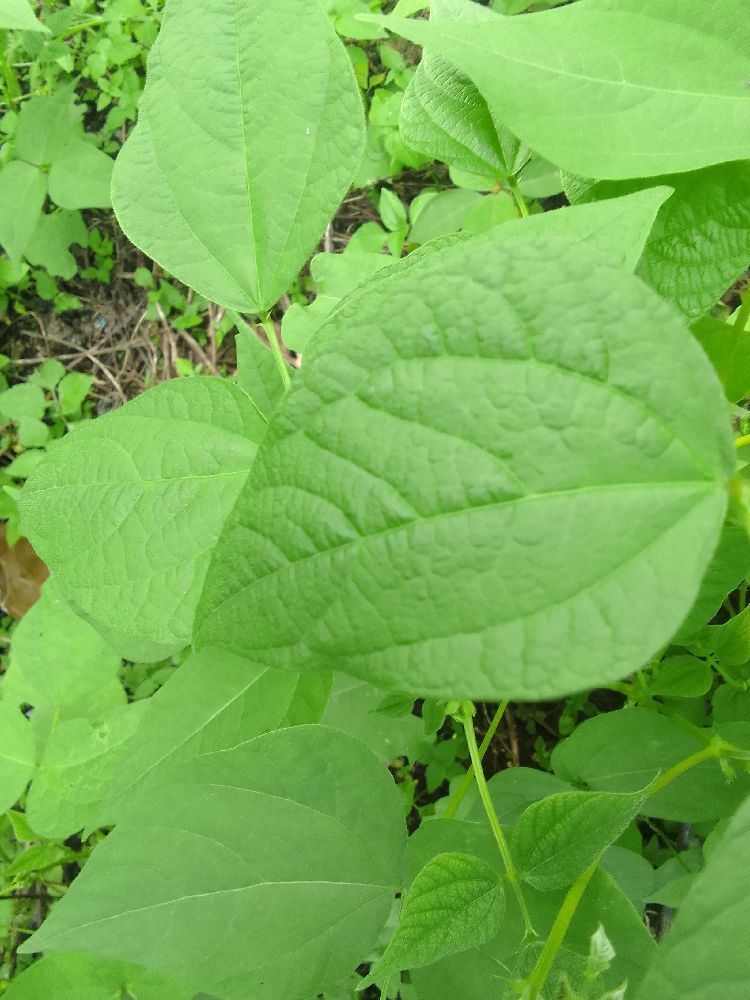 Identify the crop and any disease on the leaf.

common bean, healthy
